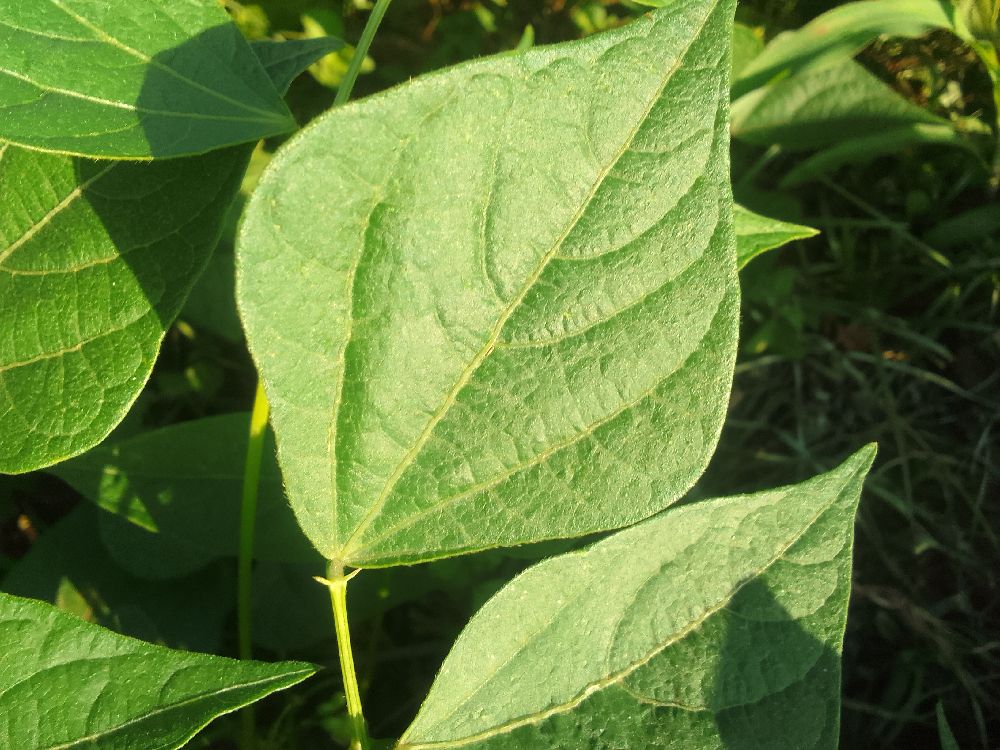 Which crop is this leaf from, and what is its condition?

common bean, healthy
